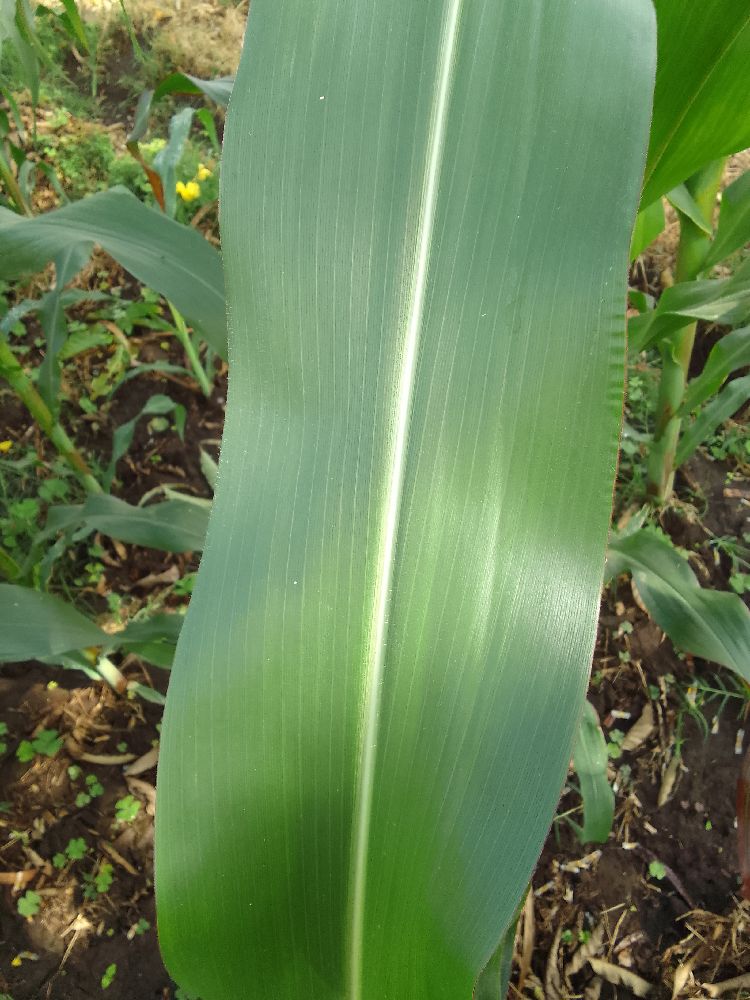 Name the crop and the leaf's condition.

maize, healthy
